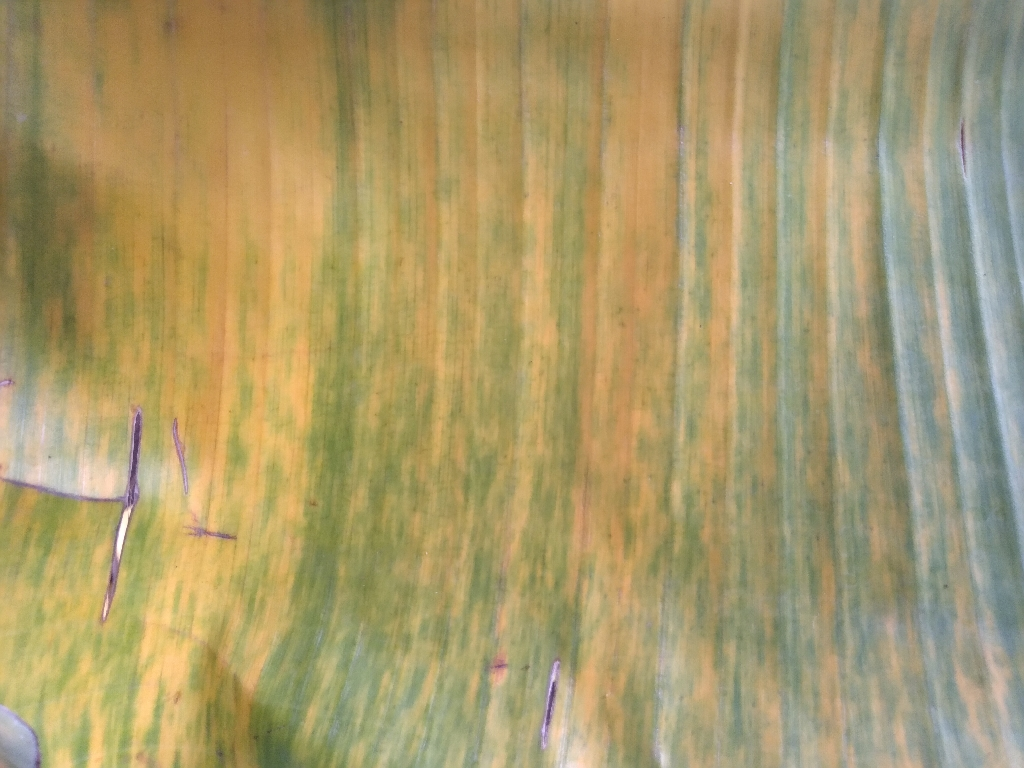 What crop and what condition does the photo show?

banana, fusarium wilt race 1
